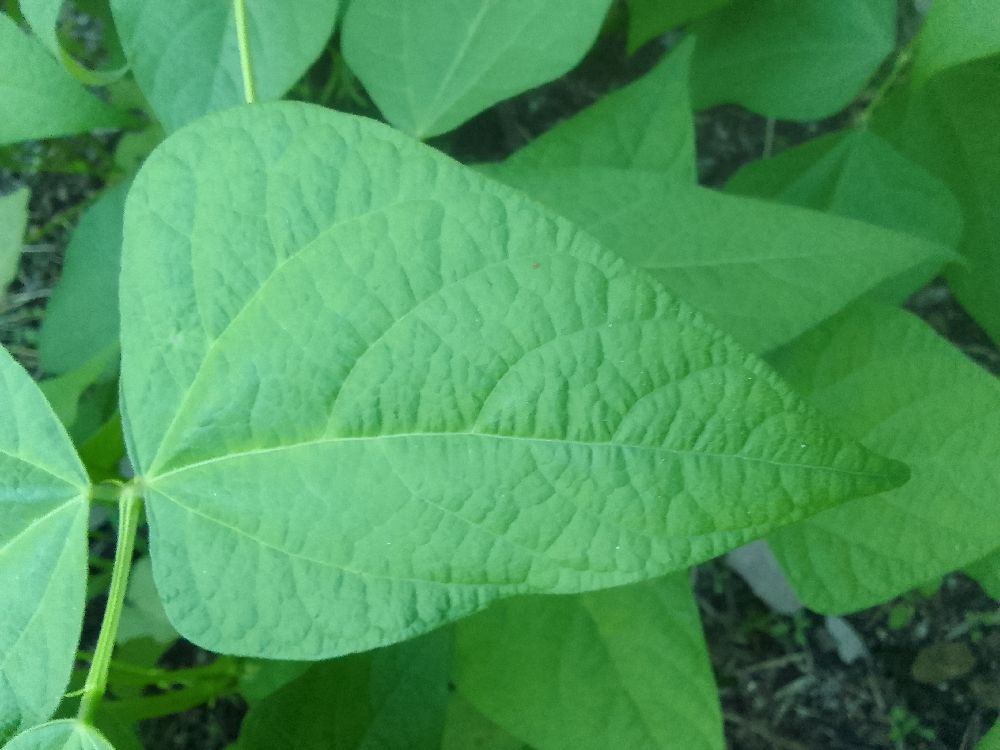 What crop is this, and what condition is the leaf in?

common bean, healthy
